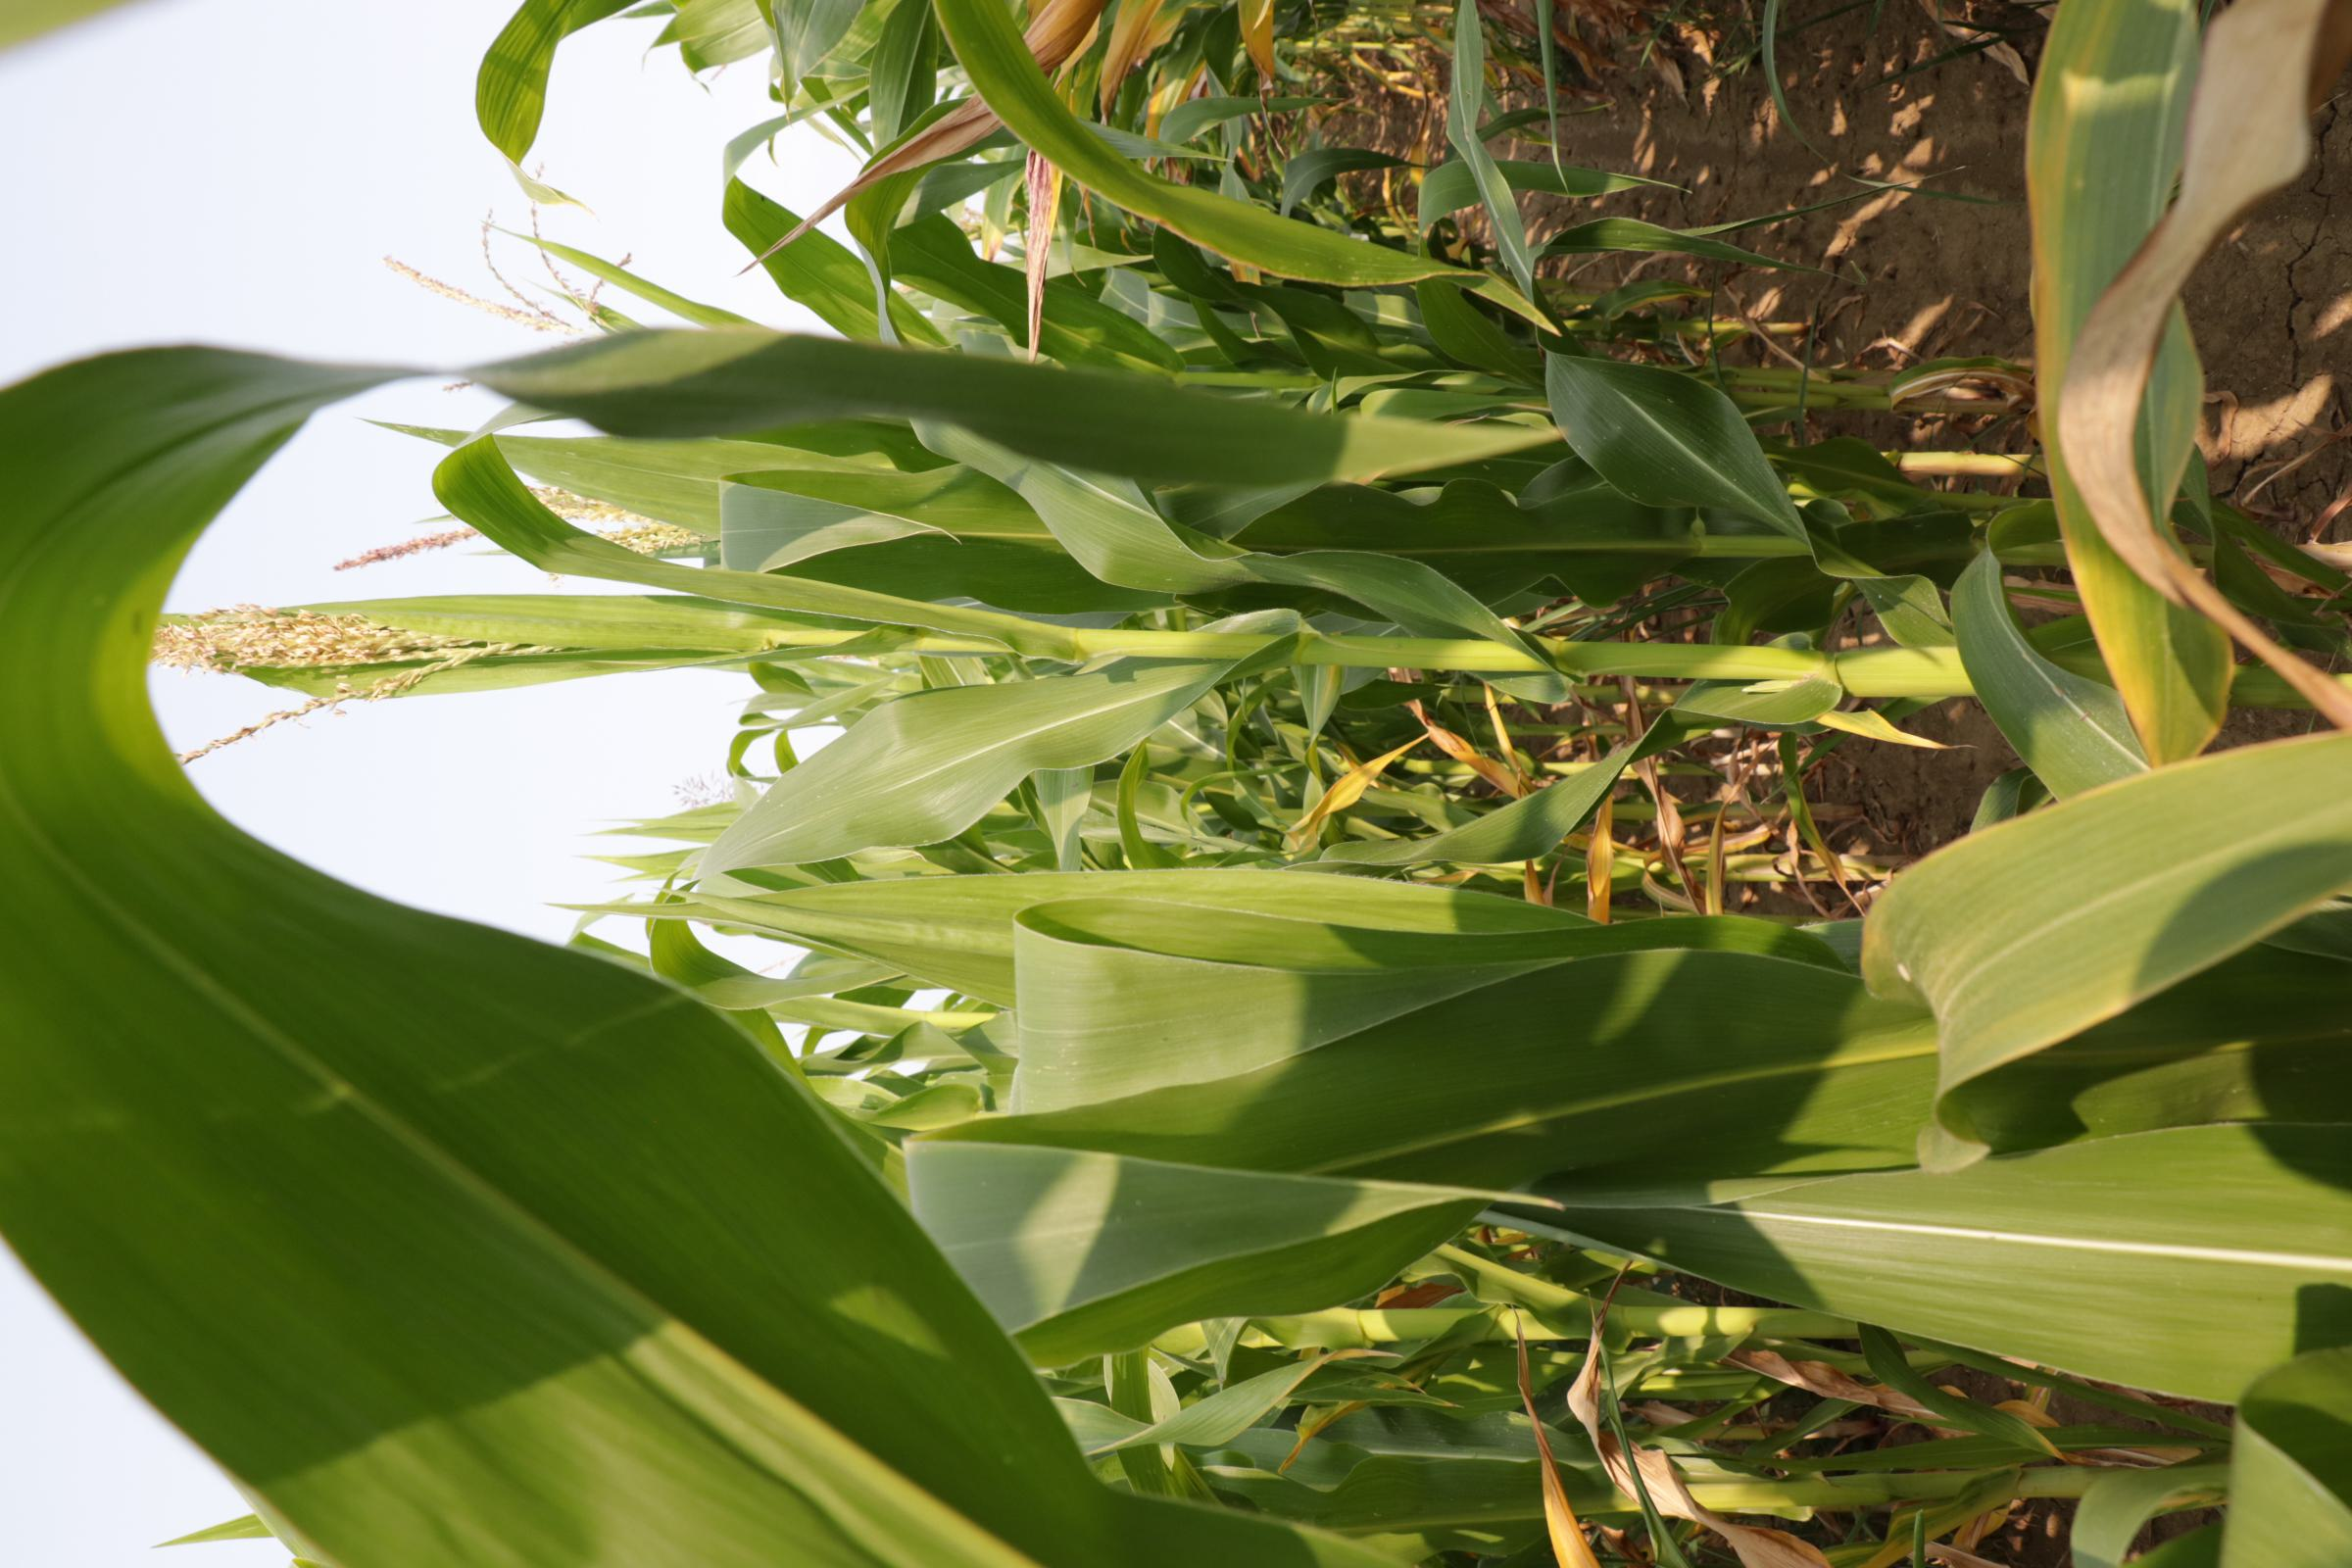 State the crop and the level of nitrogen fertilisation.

maize, reduced nitrogen fertilisation
